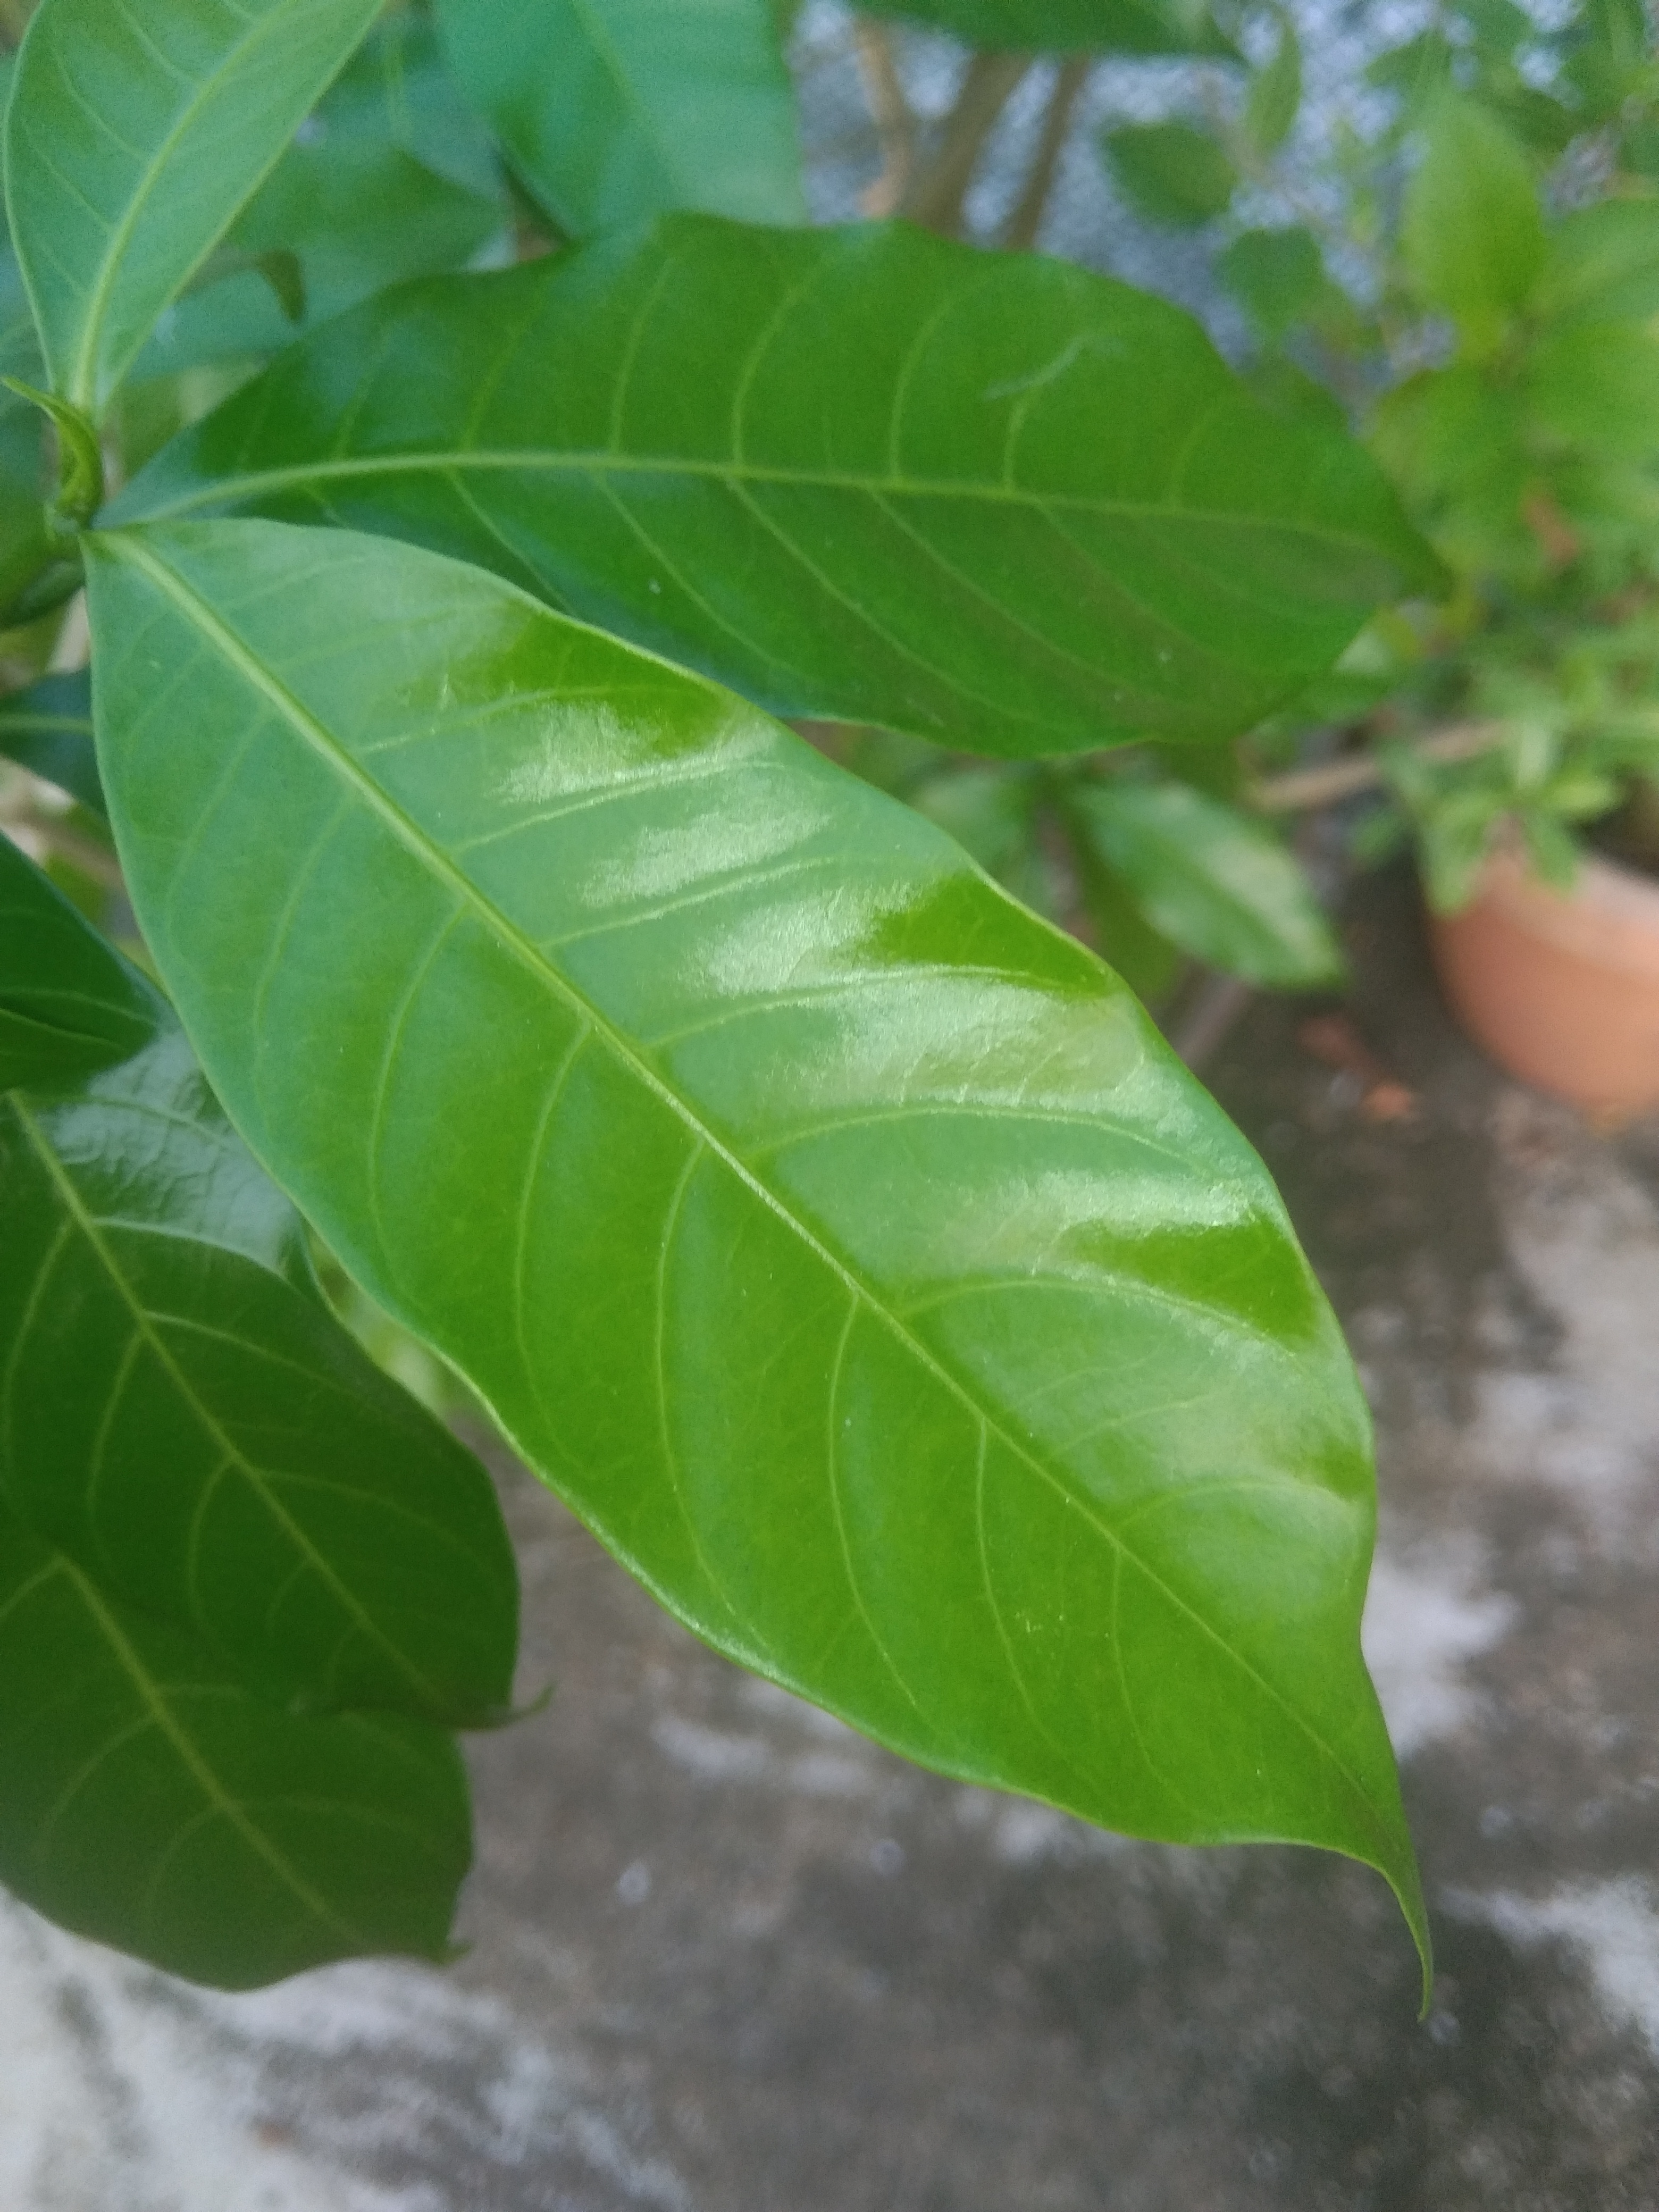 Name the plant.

togor
